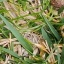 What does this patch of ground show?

grass
